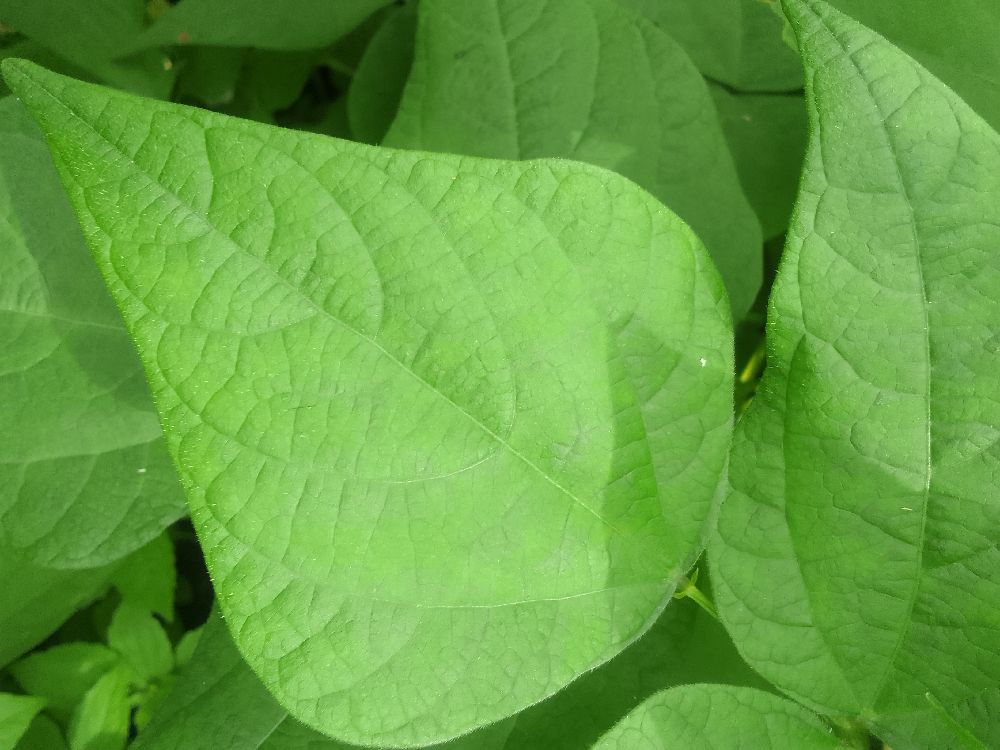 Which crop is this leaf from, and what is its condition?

common bean, healthy
